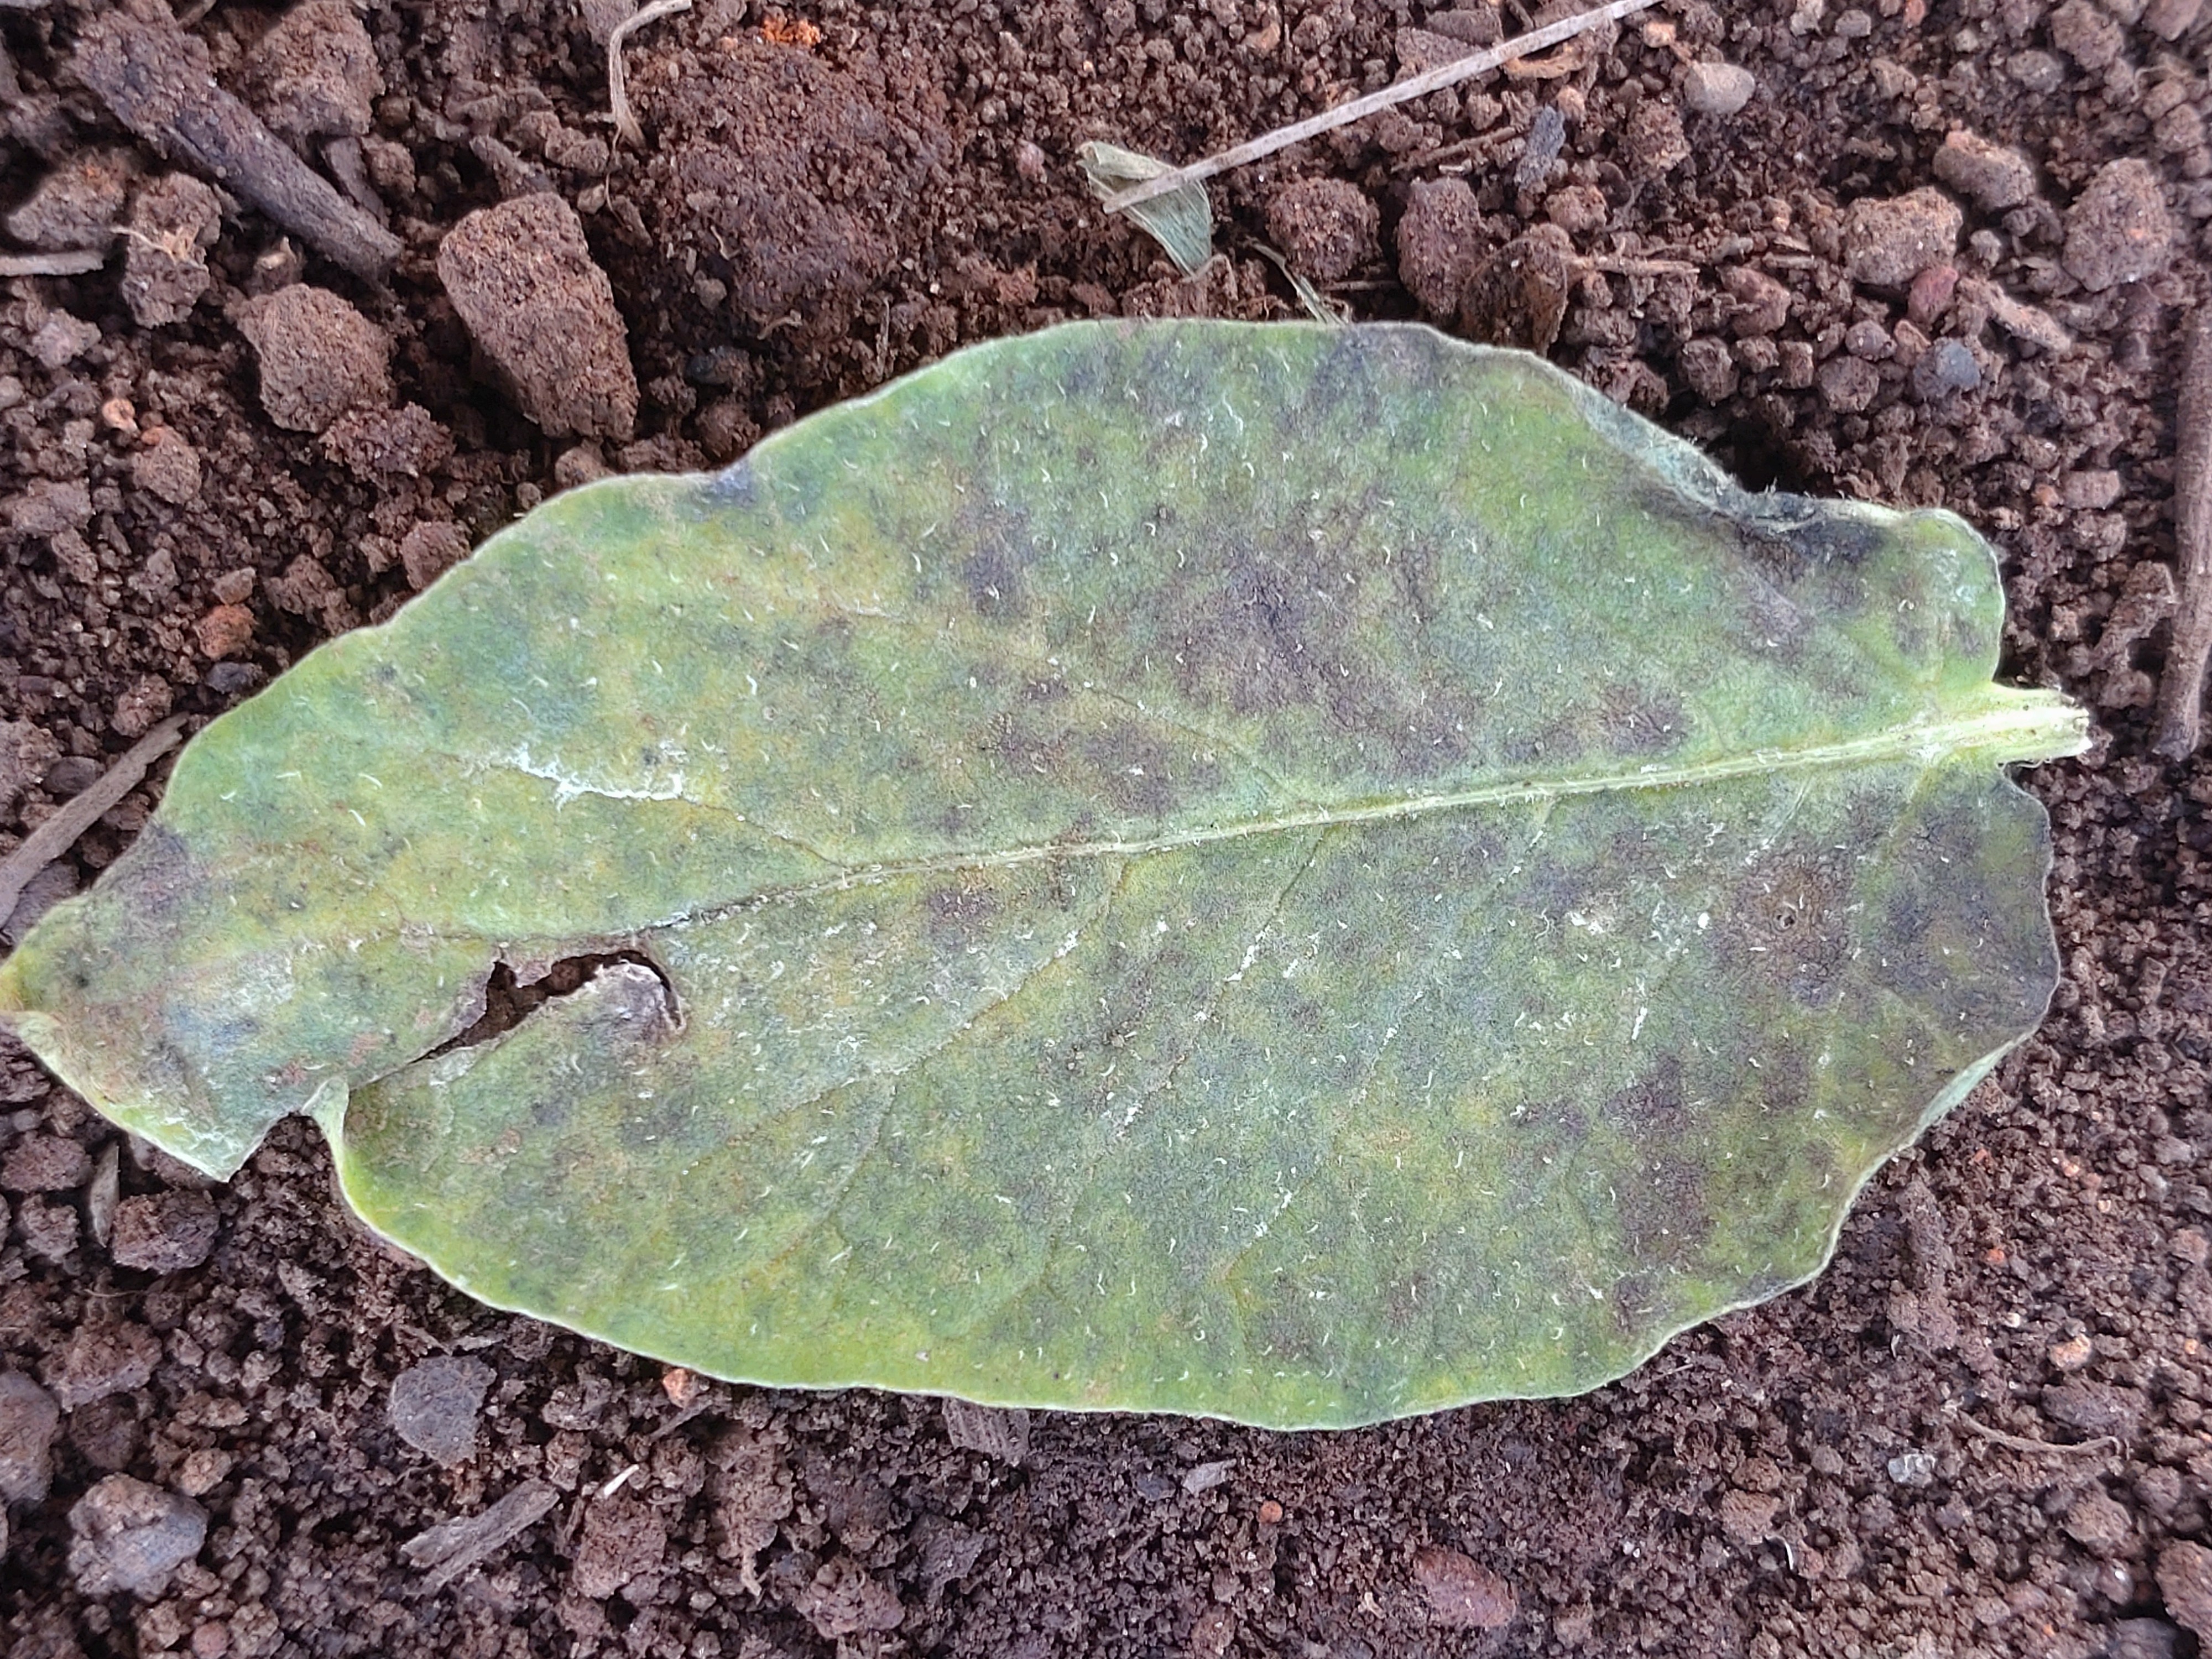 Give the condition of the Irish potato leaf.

late blight
